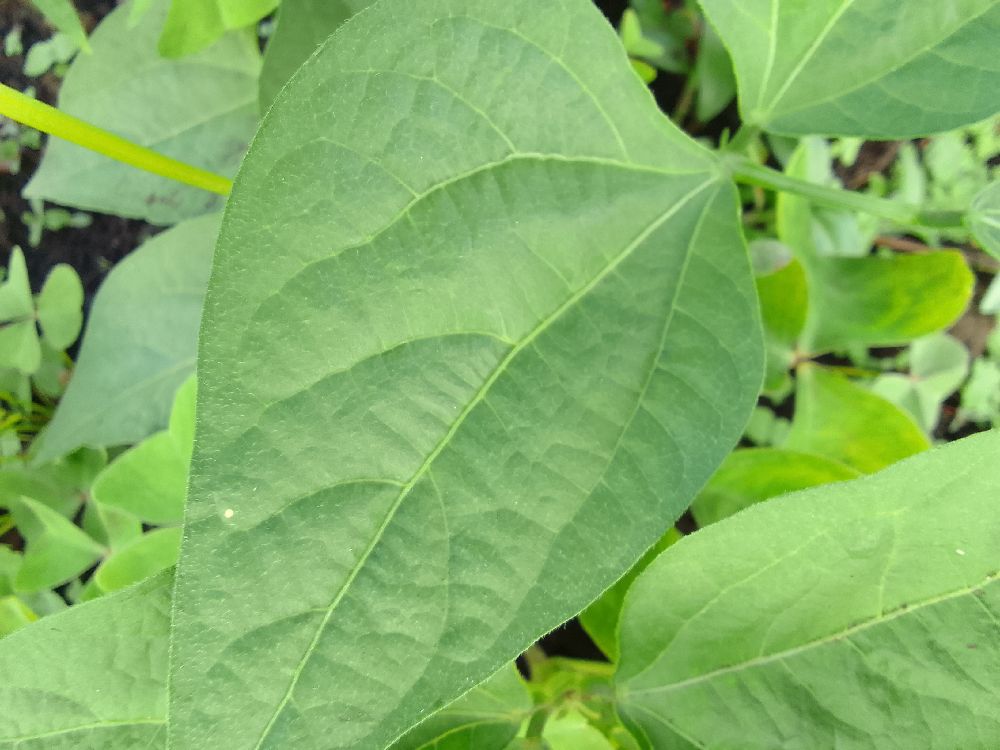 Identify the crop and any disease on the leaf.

common bean, healthy
